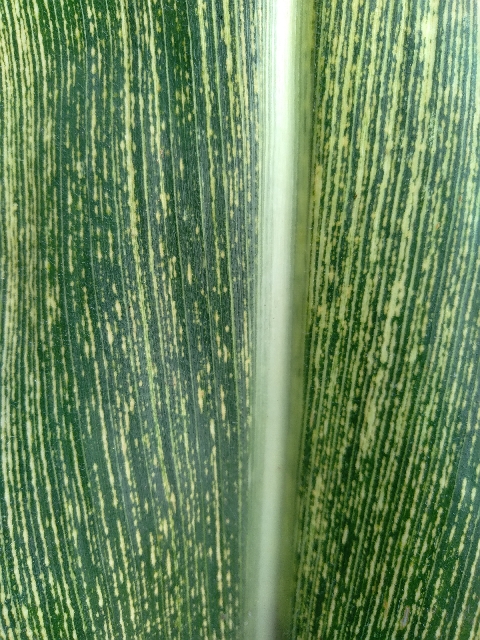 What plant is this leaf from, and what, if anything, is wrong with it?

maize, maize streak virus
